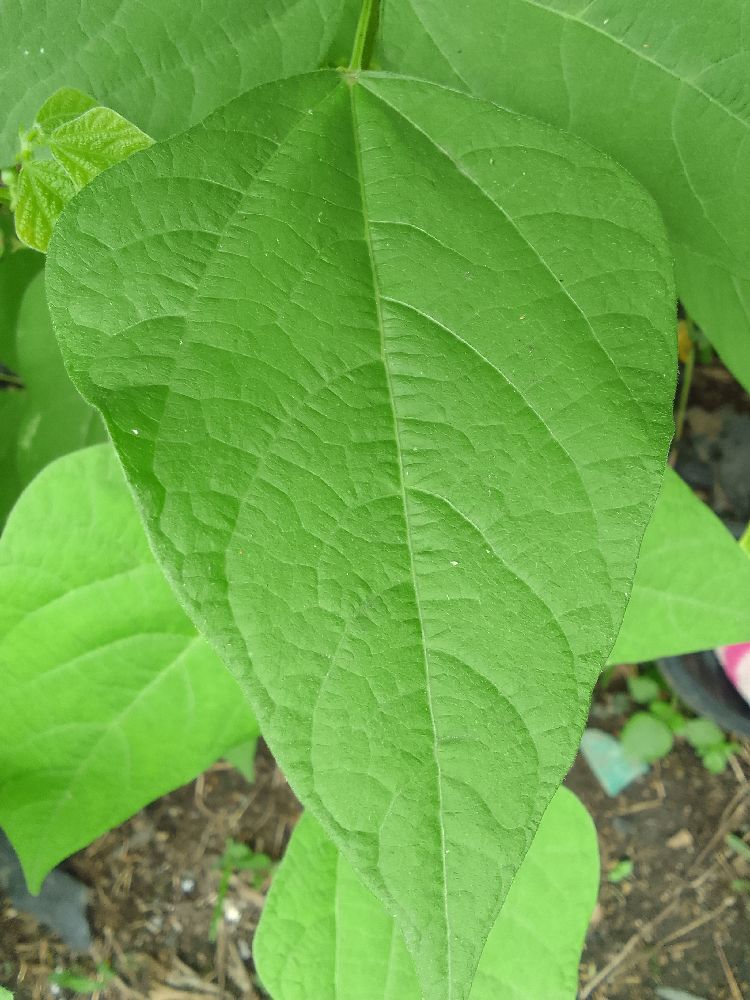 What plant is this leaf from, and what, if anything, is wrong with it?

common bean, healthy
